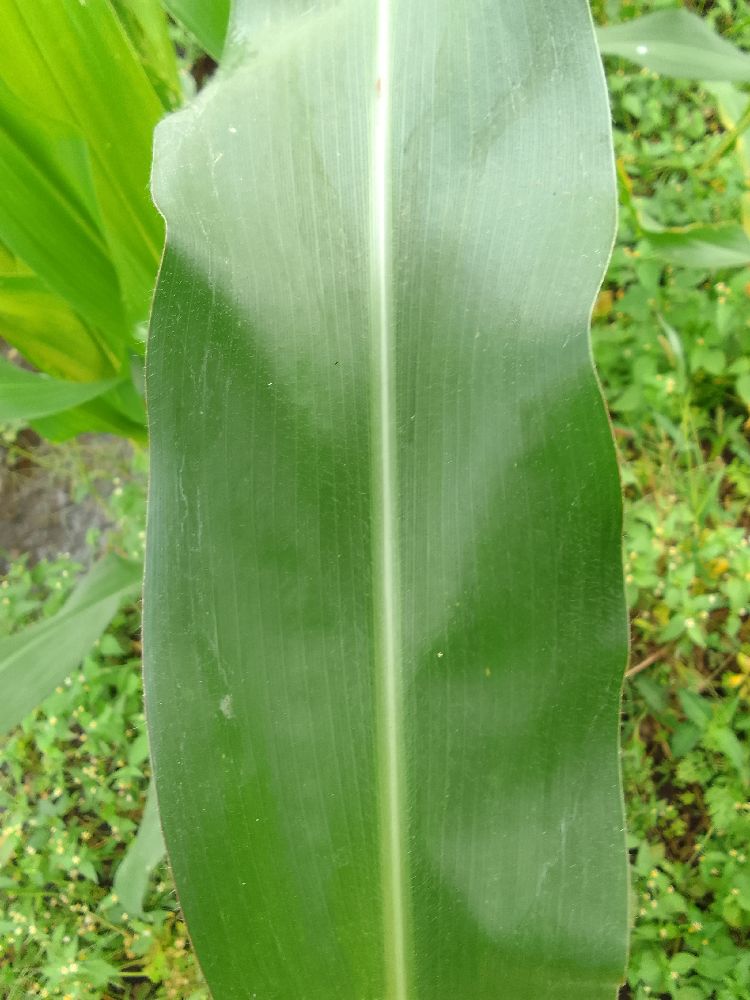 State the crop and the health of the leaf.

maize, healthy
